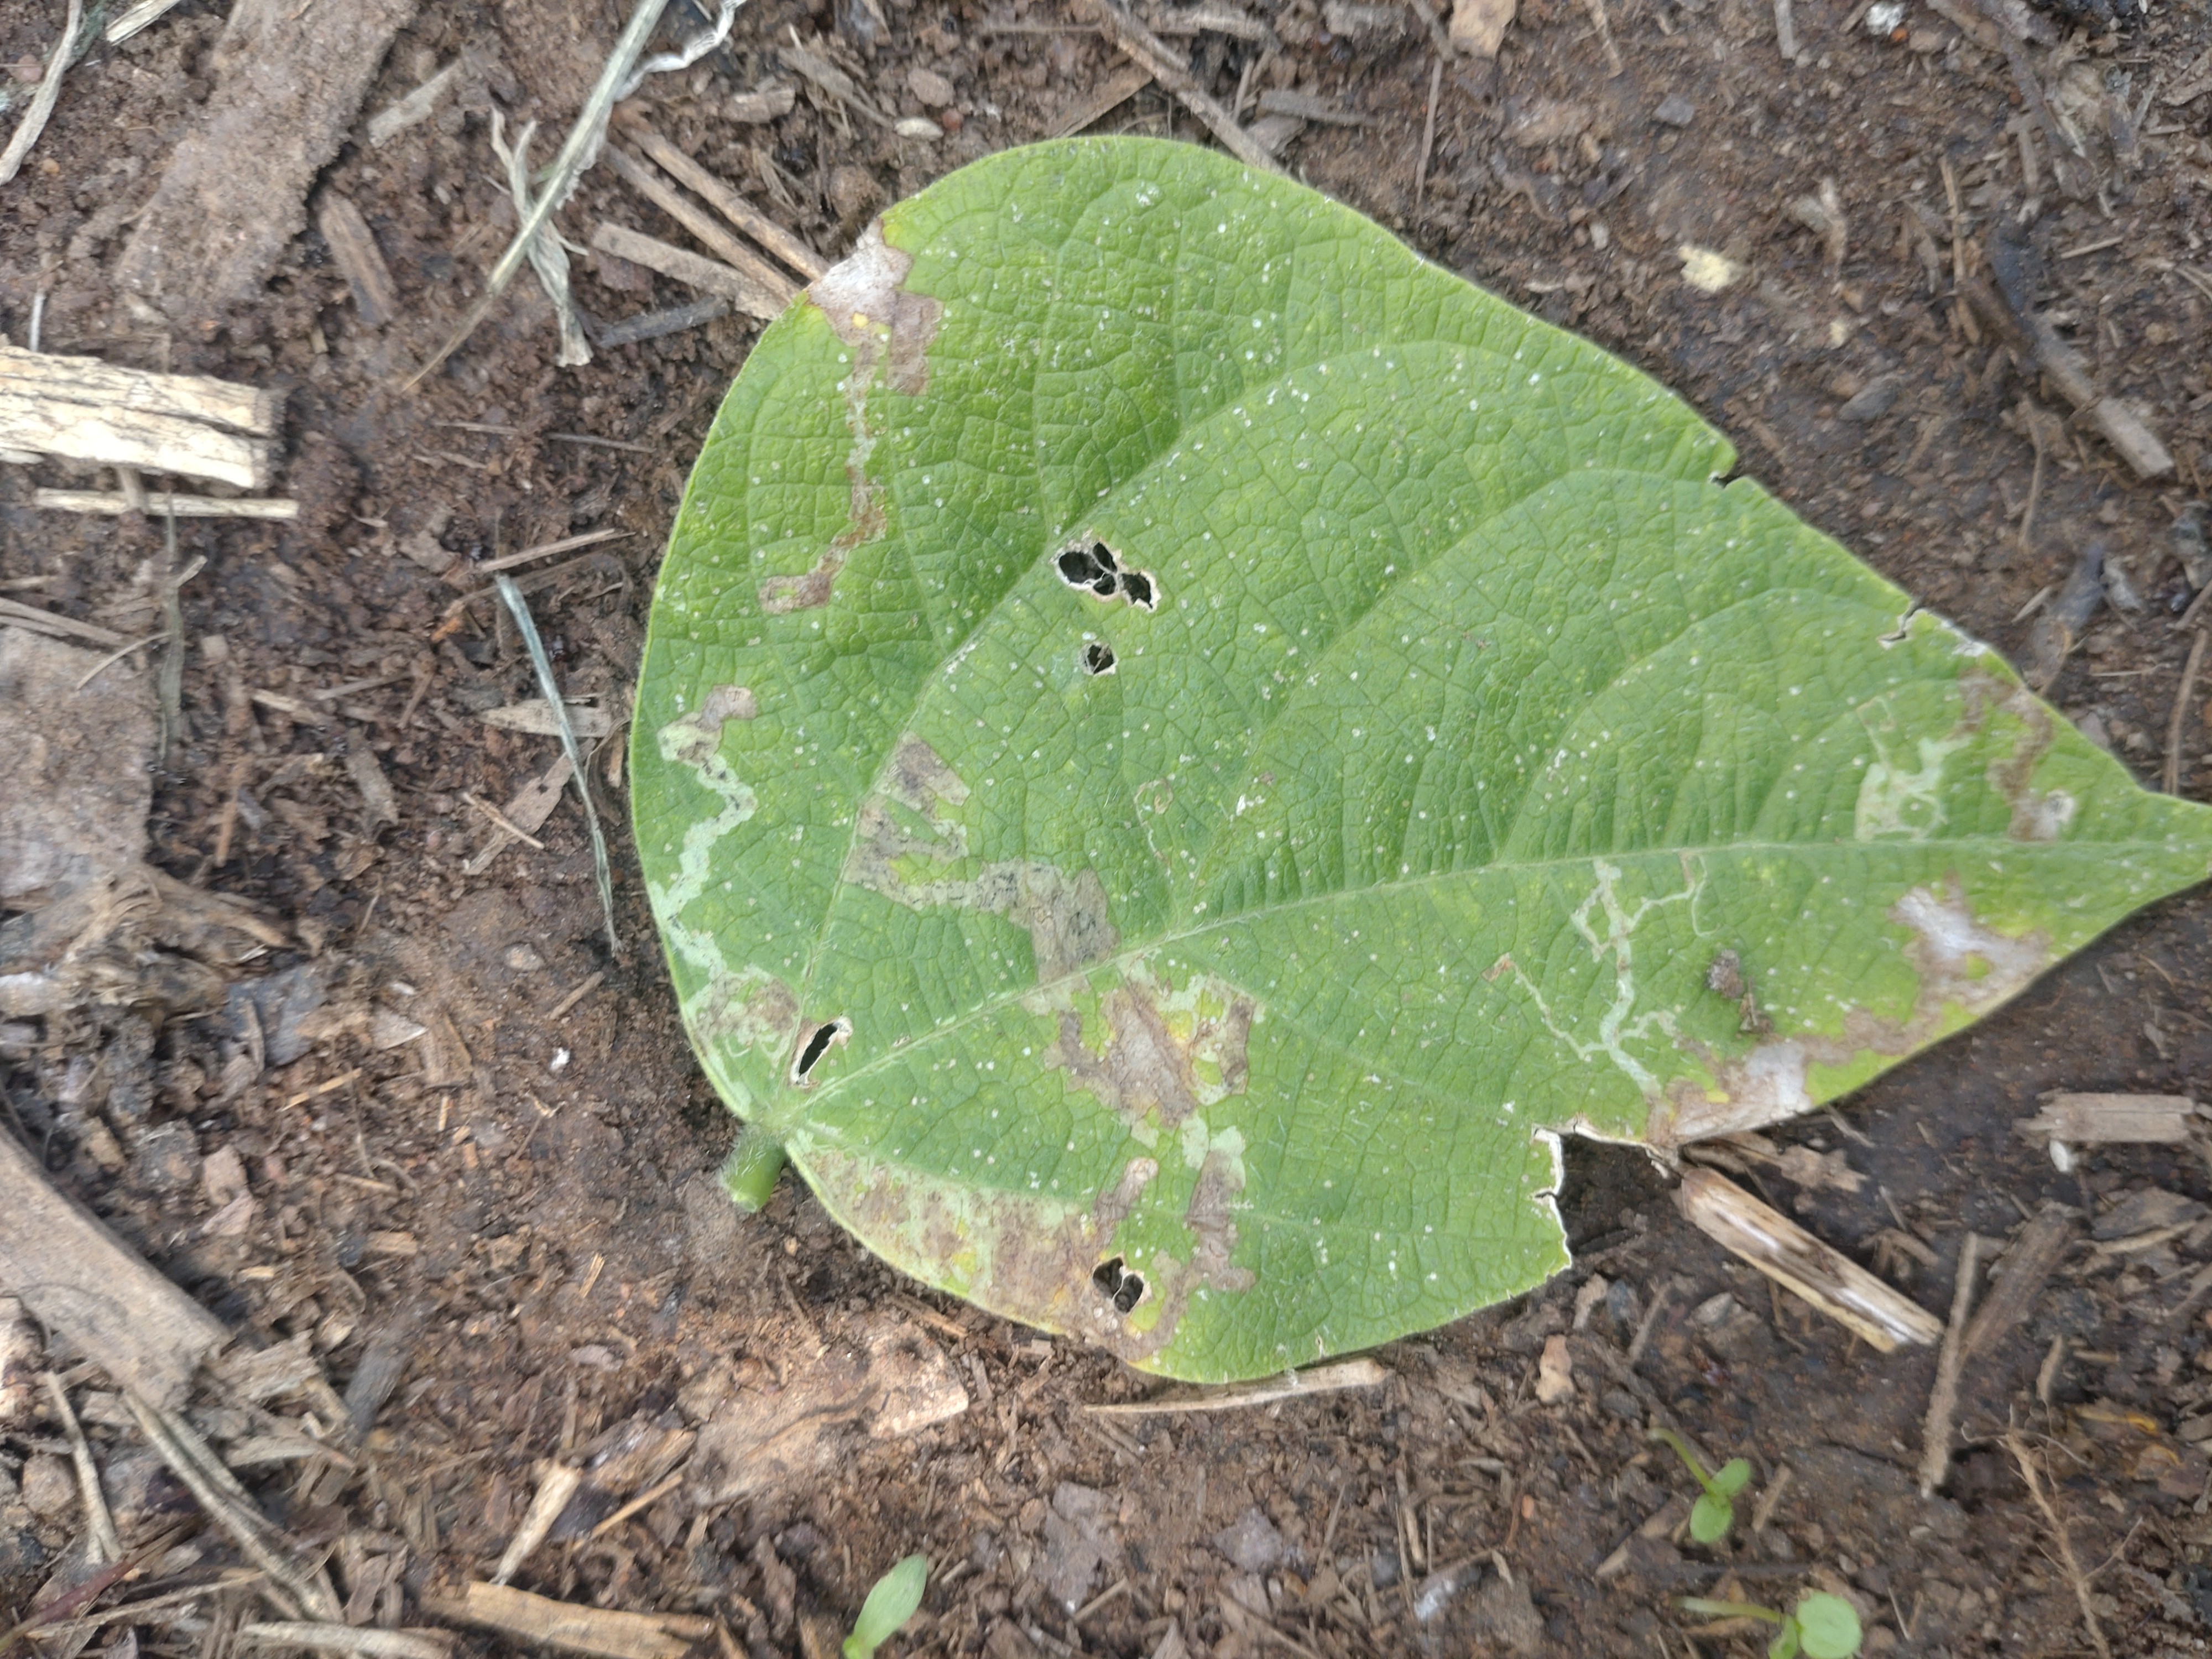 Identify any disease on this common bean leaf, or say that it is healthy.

anthracnose
